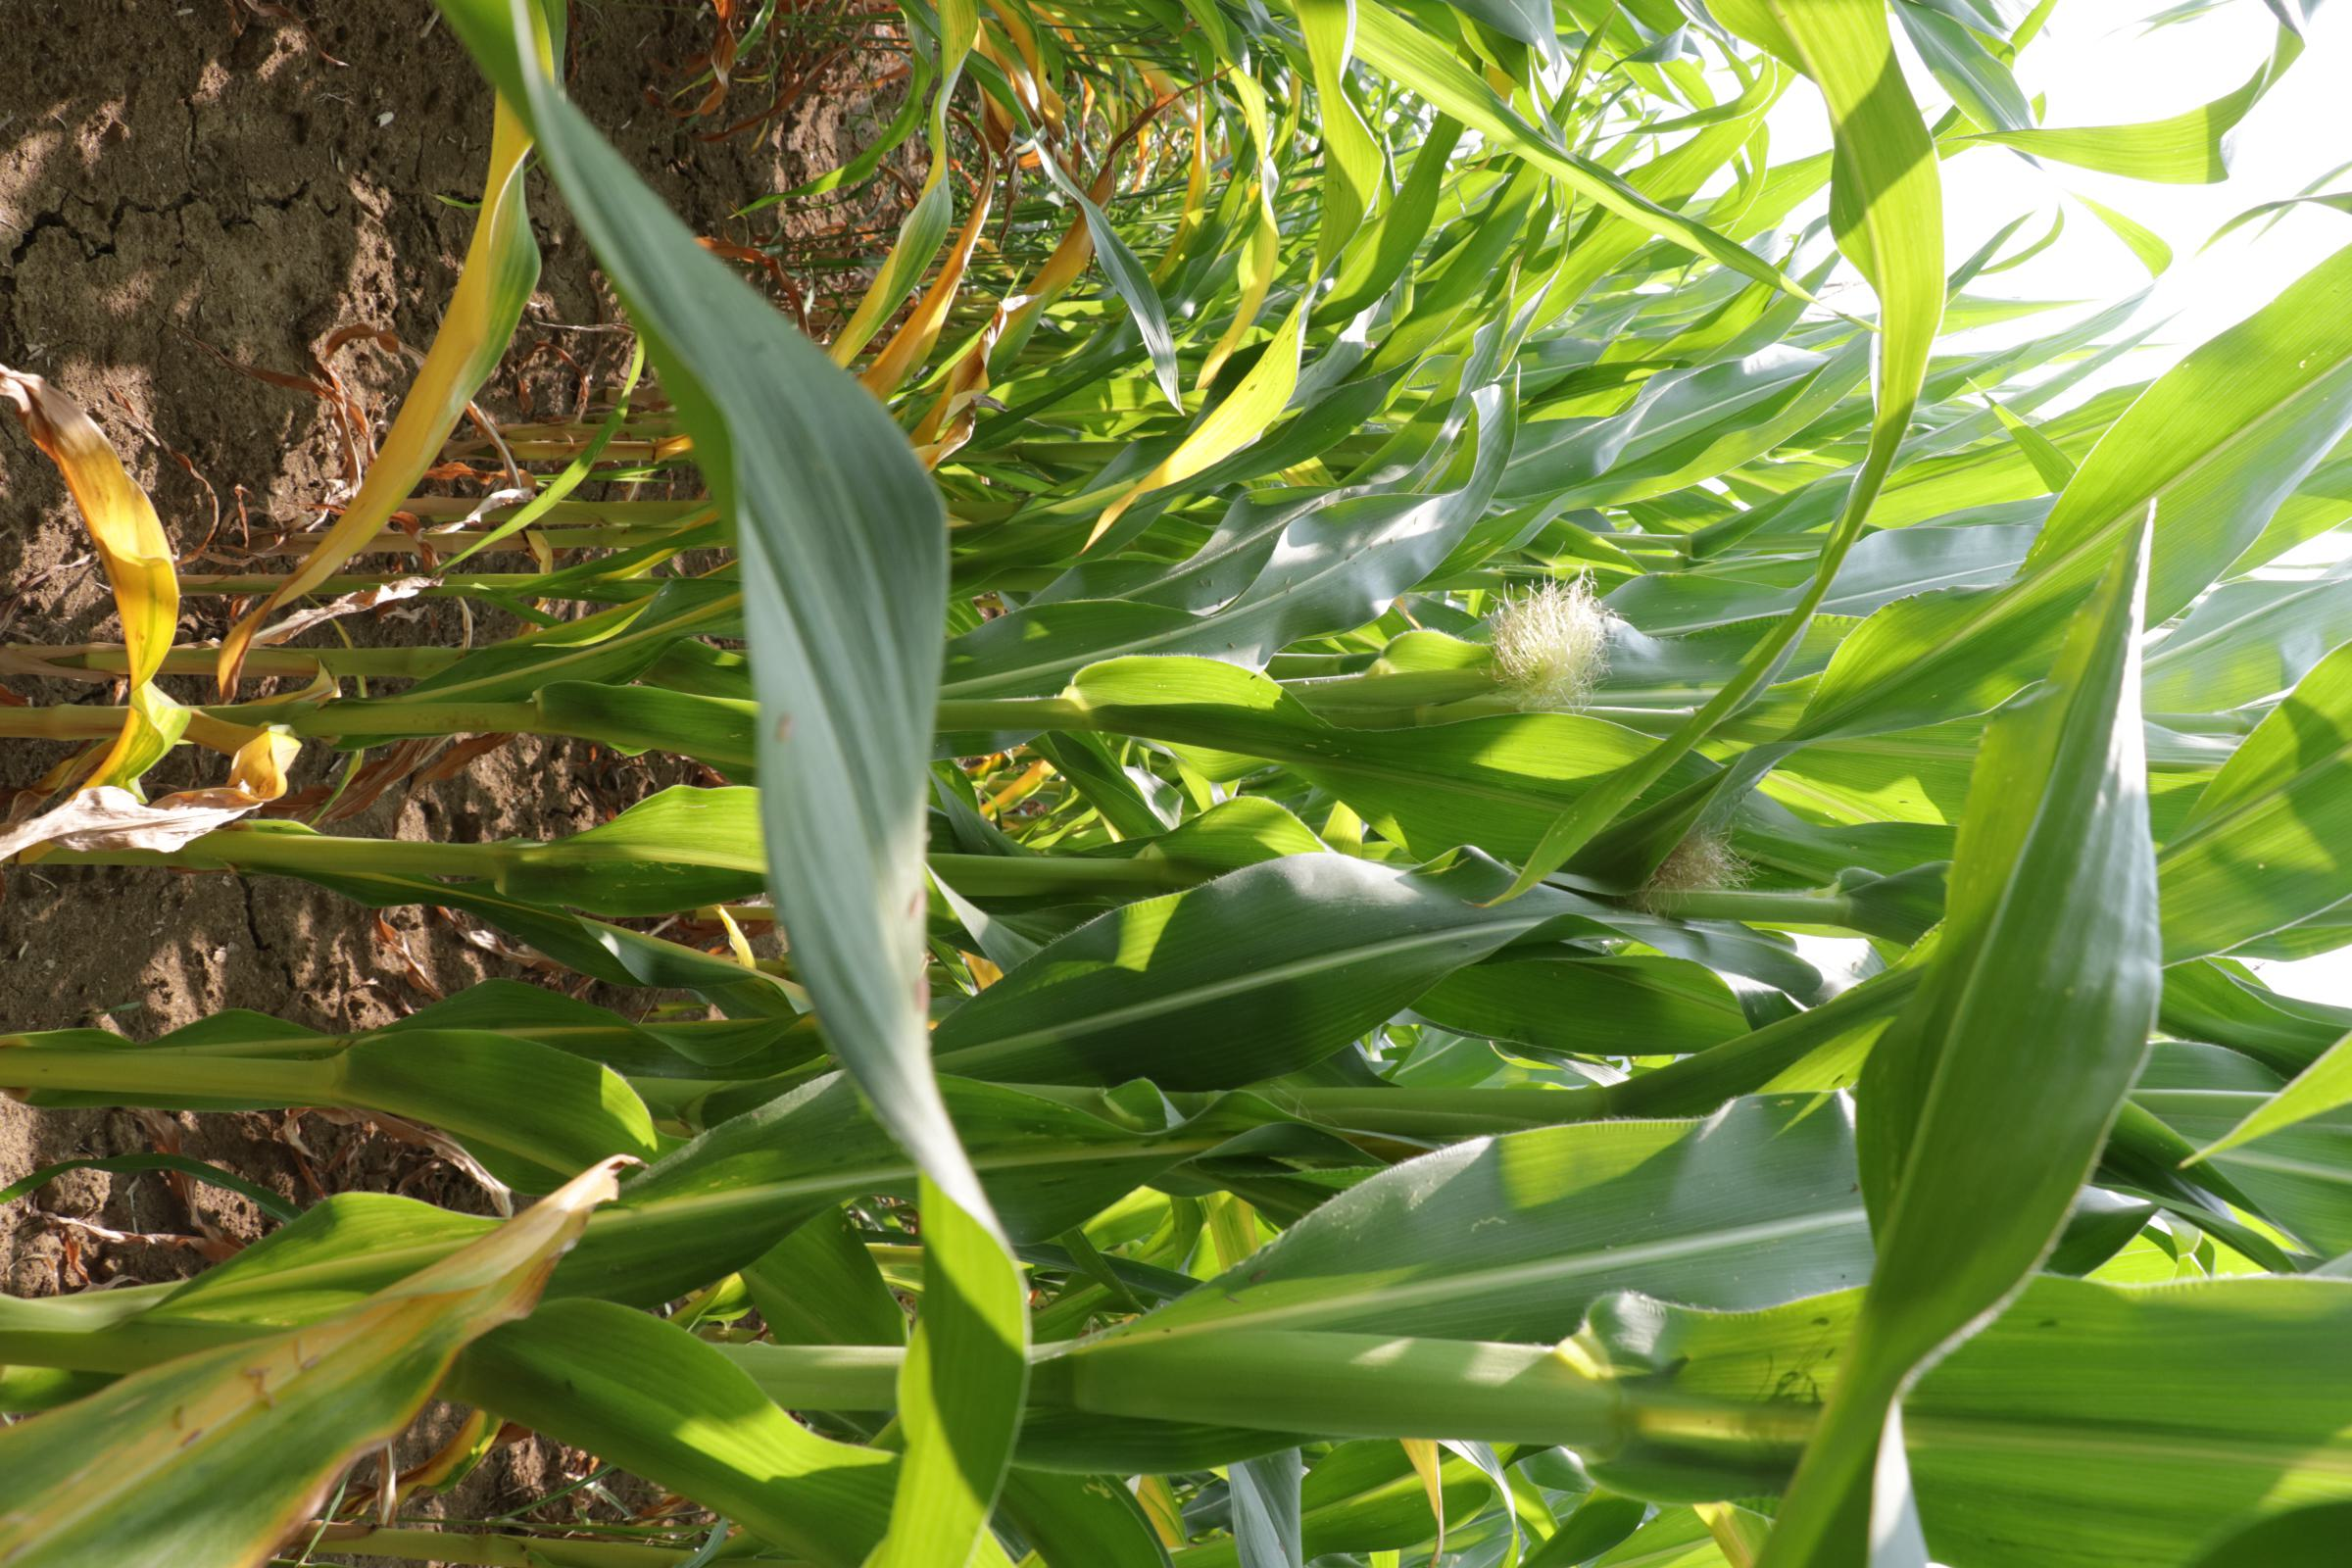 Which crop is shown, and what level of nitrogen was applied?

maize, no added nitrogen
